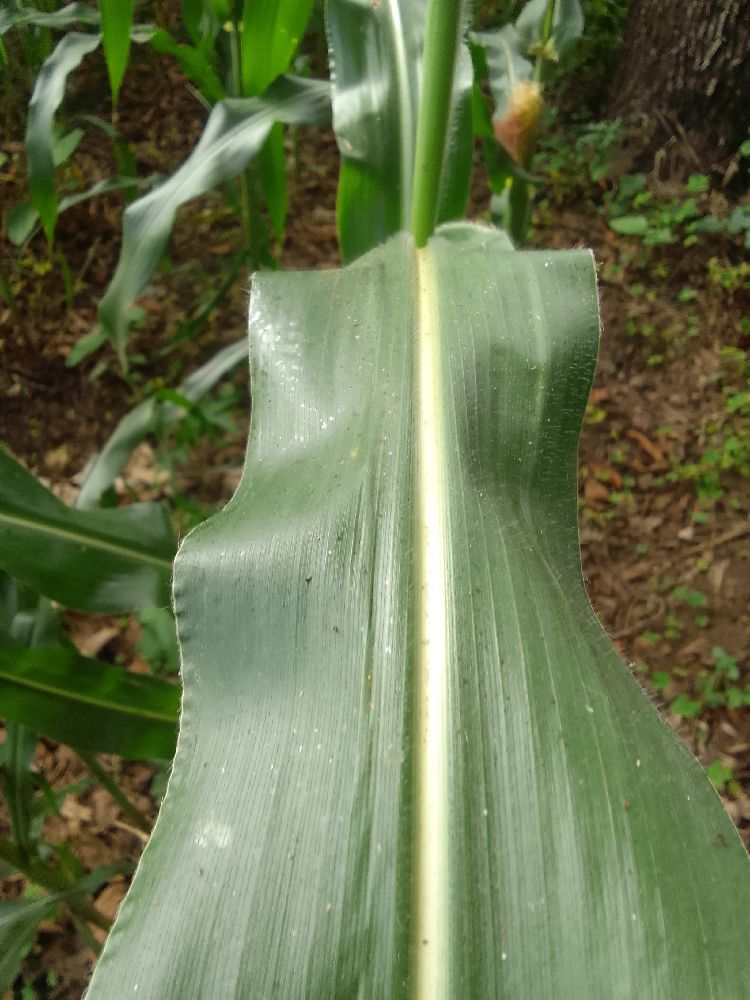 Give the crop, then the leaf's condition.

maize, healthy
